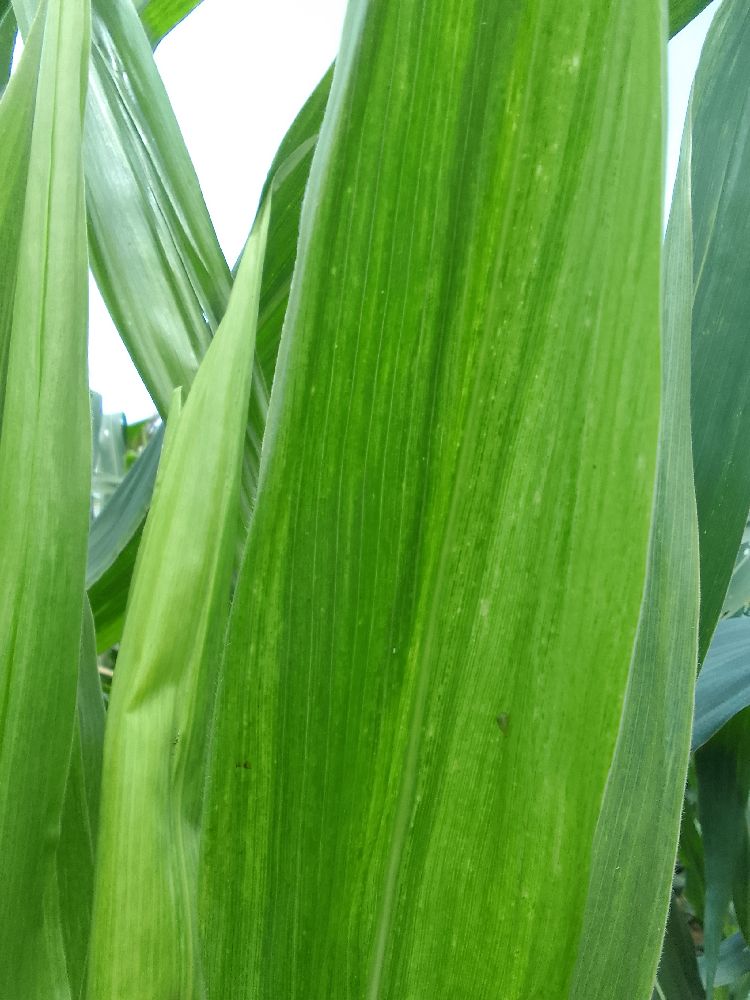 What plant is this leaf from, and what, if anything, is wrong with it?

maize, maize lethal necrosis
